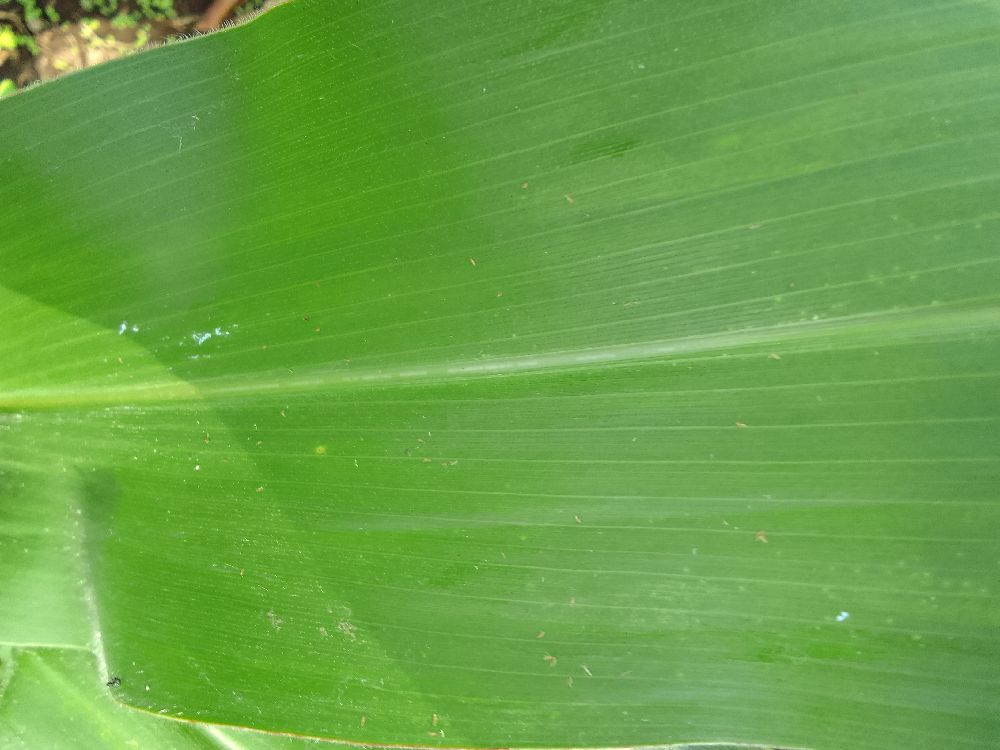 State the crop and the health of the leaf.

maize, healthy
